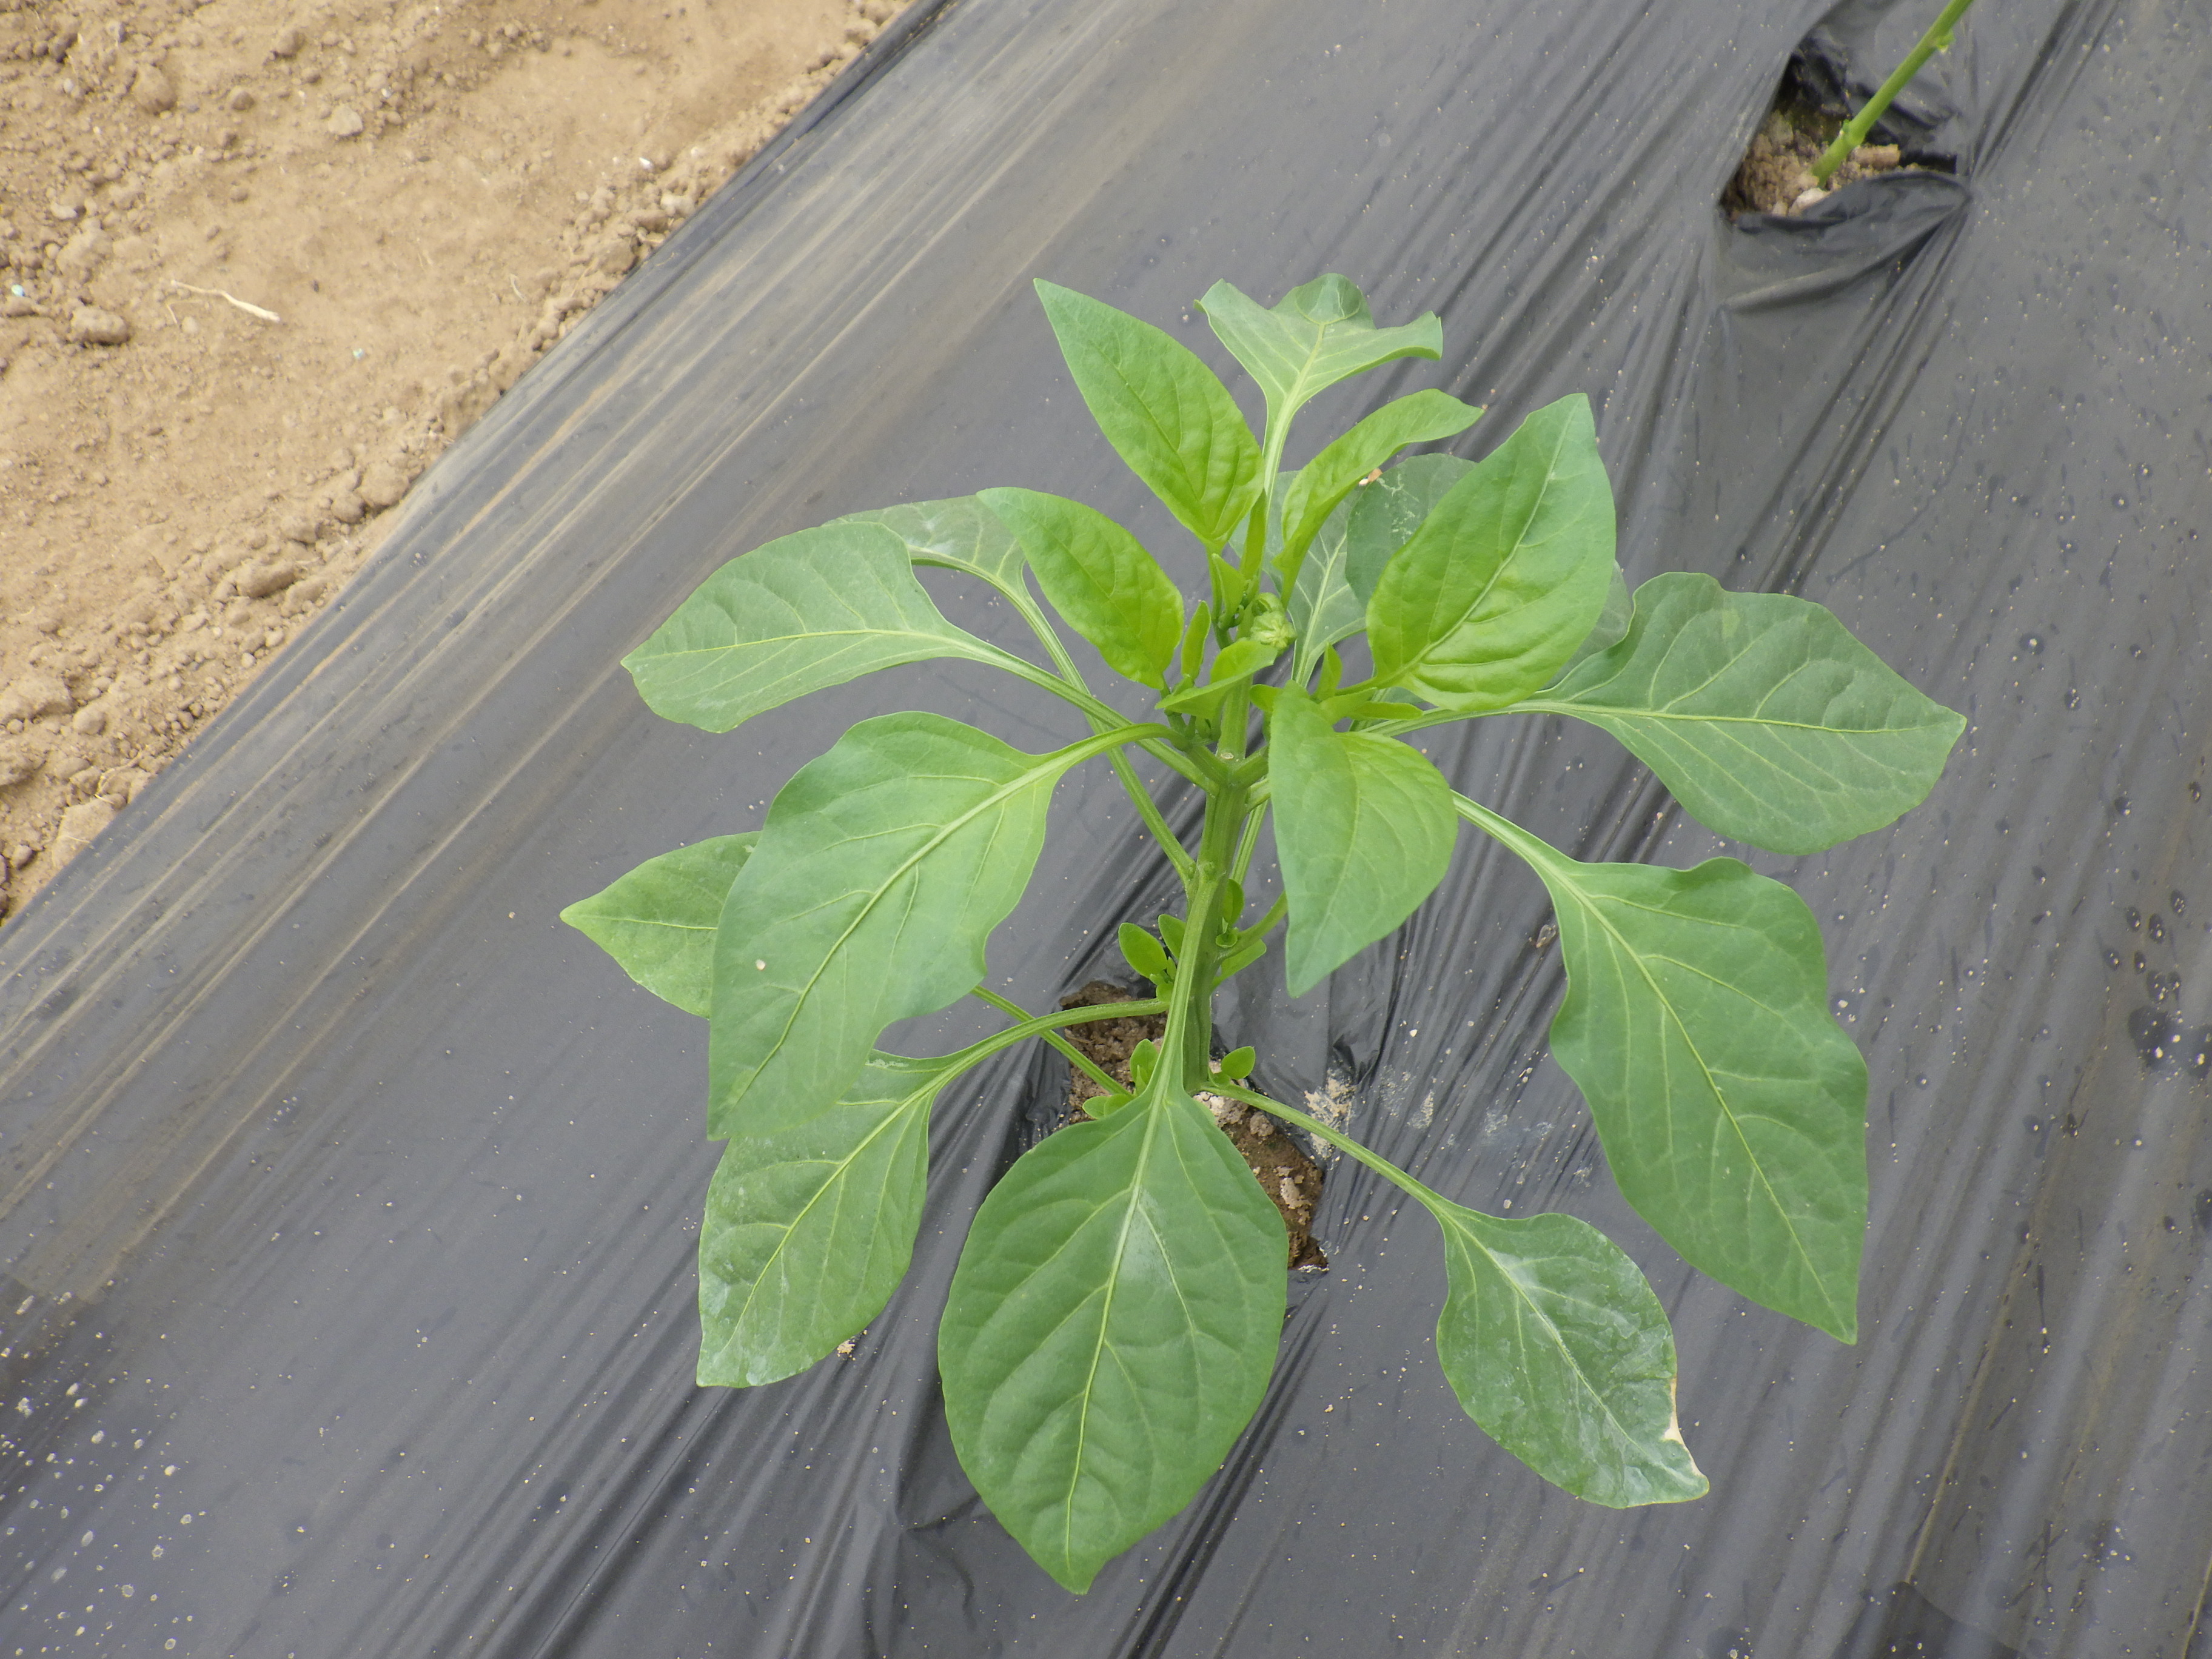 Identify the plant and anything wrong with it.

bell pepper, healthy
